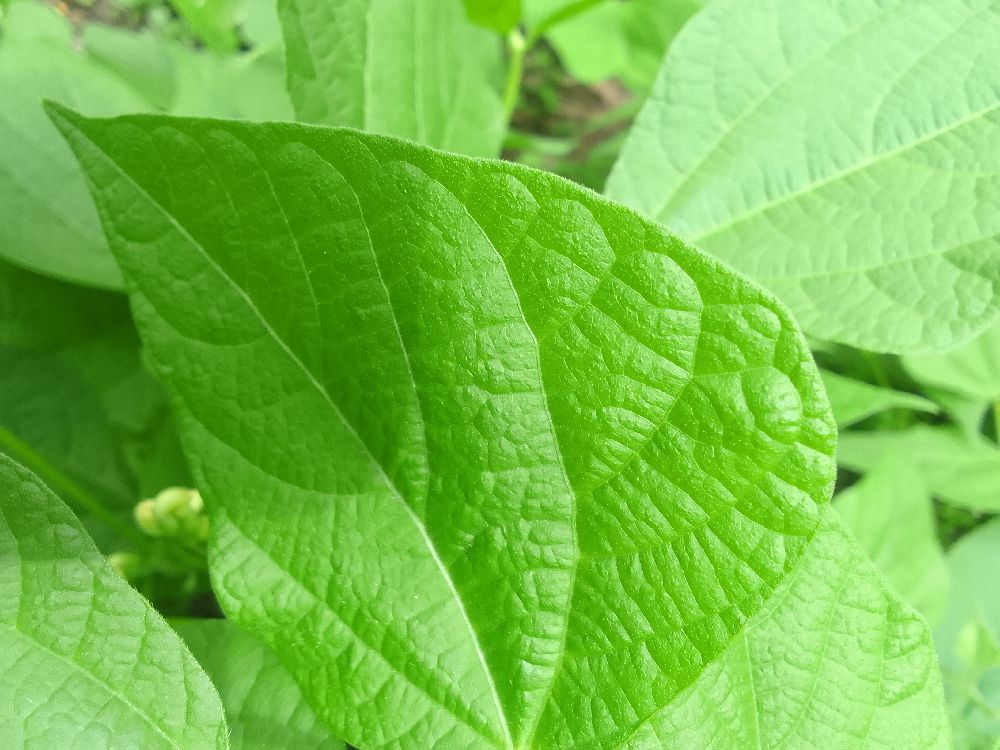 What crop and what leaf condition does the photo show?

common bean, healthy
